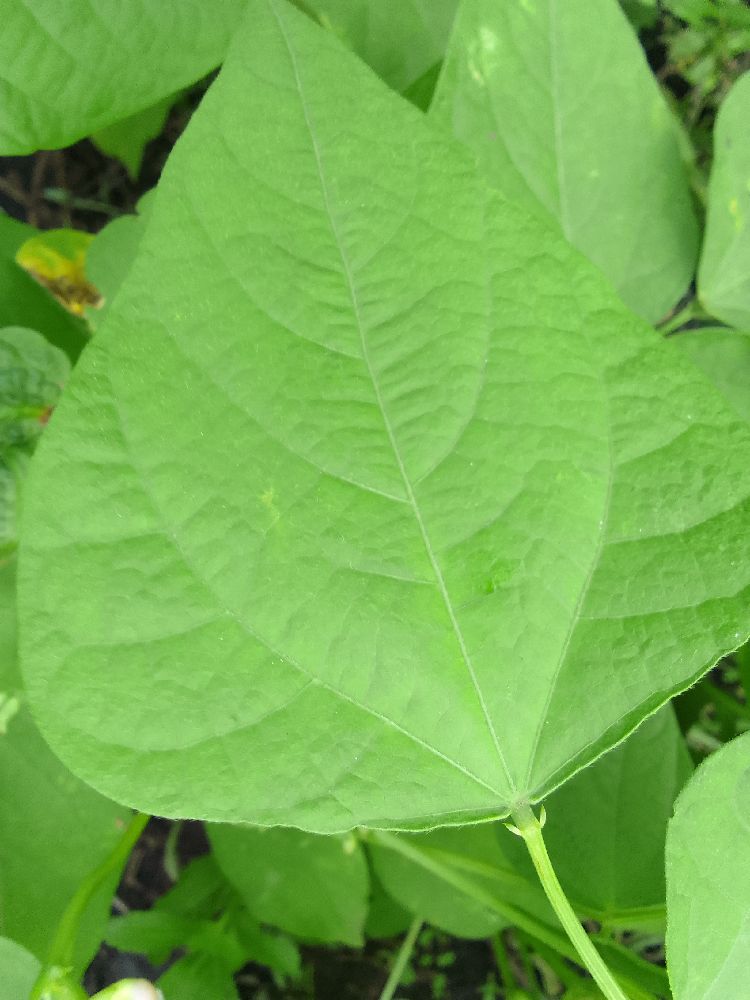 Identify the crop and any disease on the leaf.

common bean, healthy
